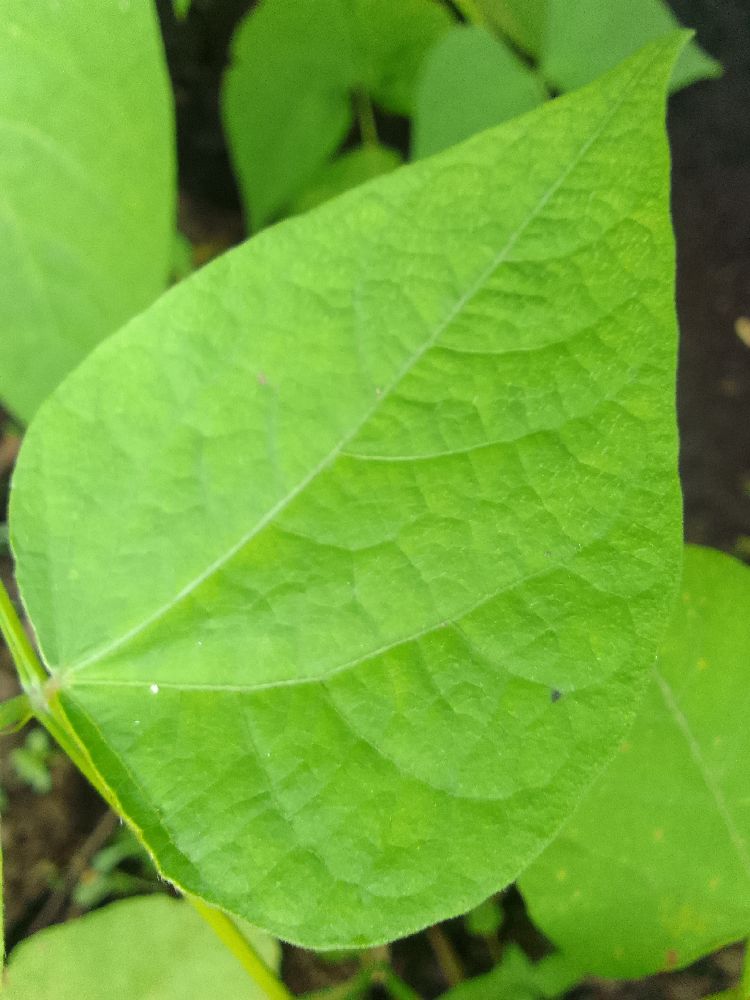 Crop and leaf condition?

common bean, healthy
